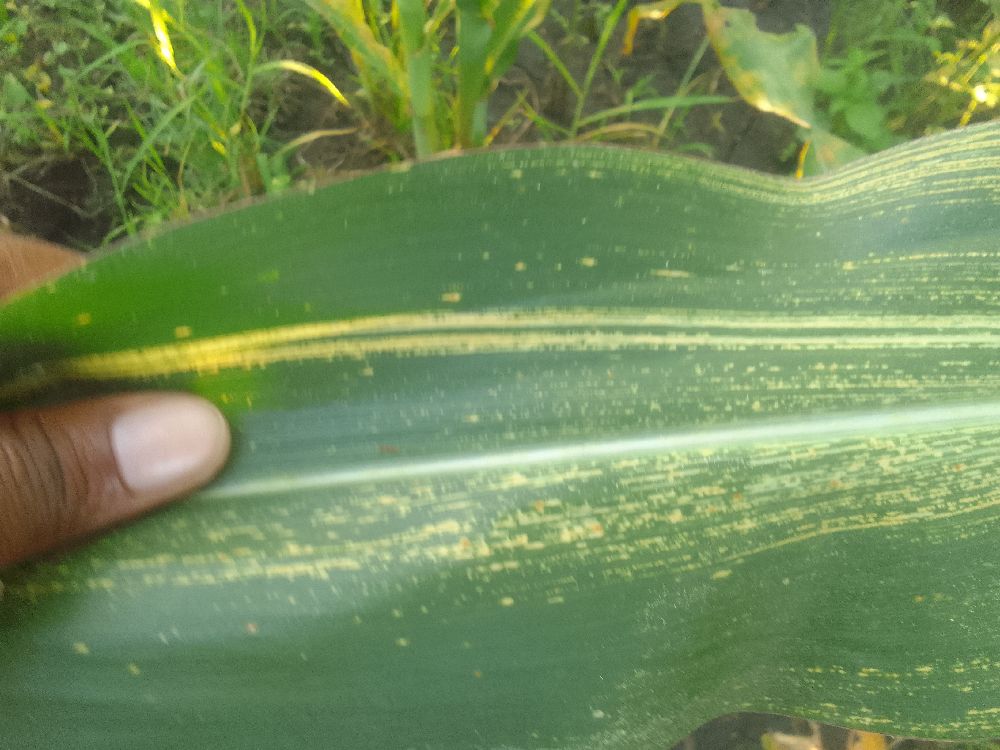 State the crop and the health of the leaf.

maize, maize streak virus
